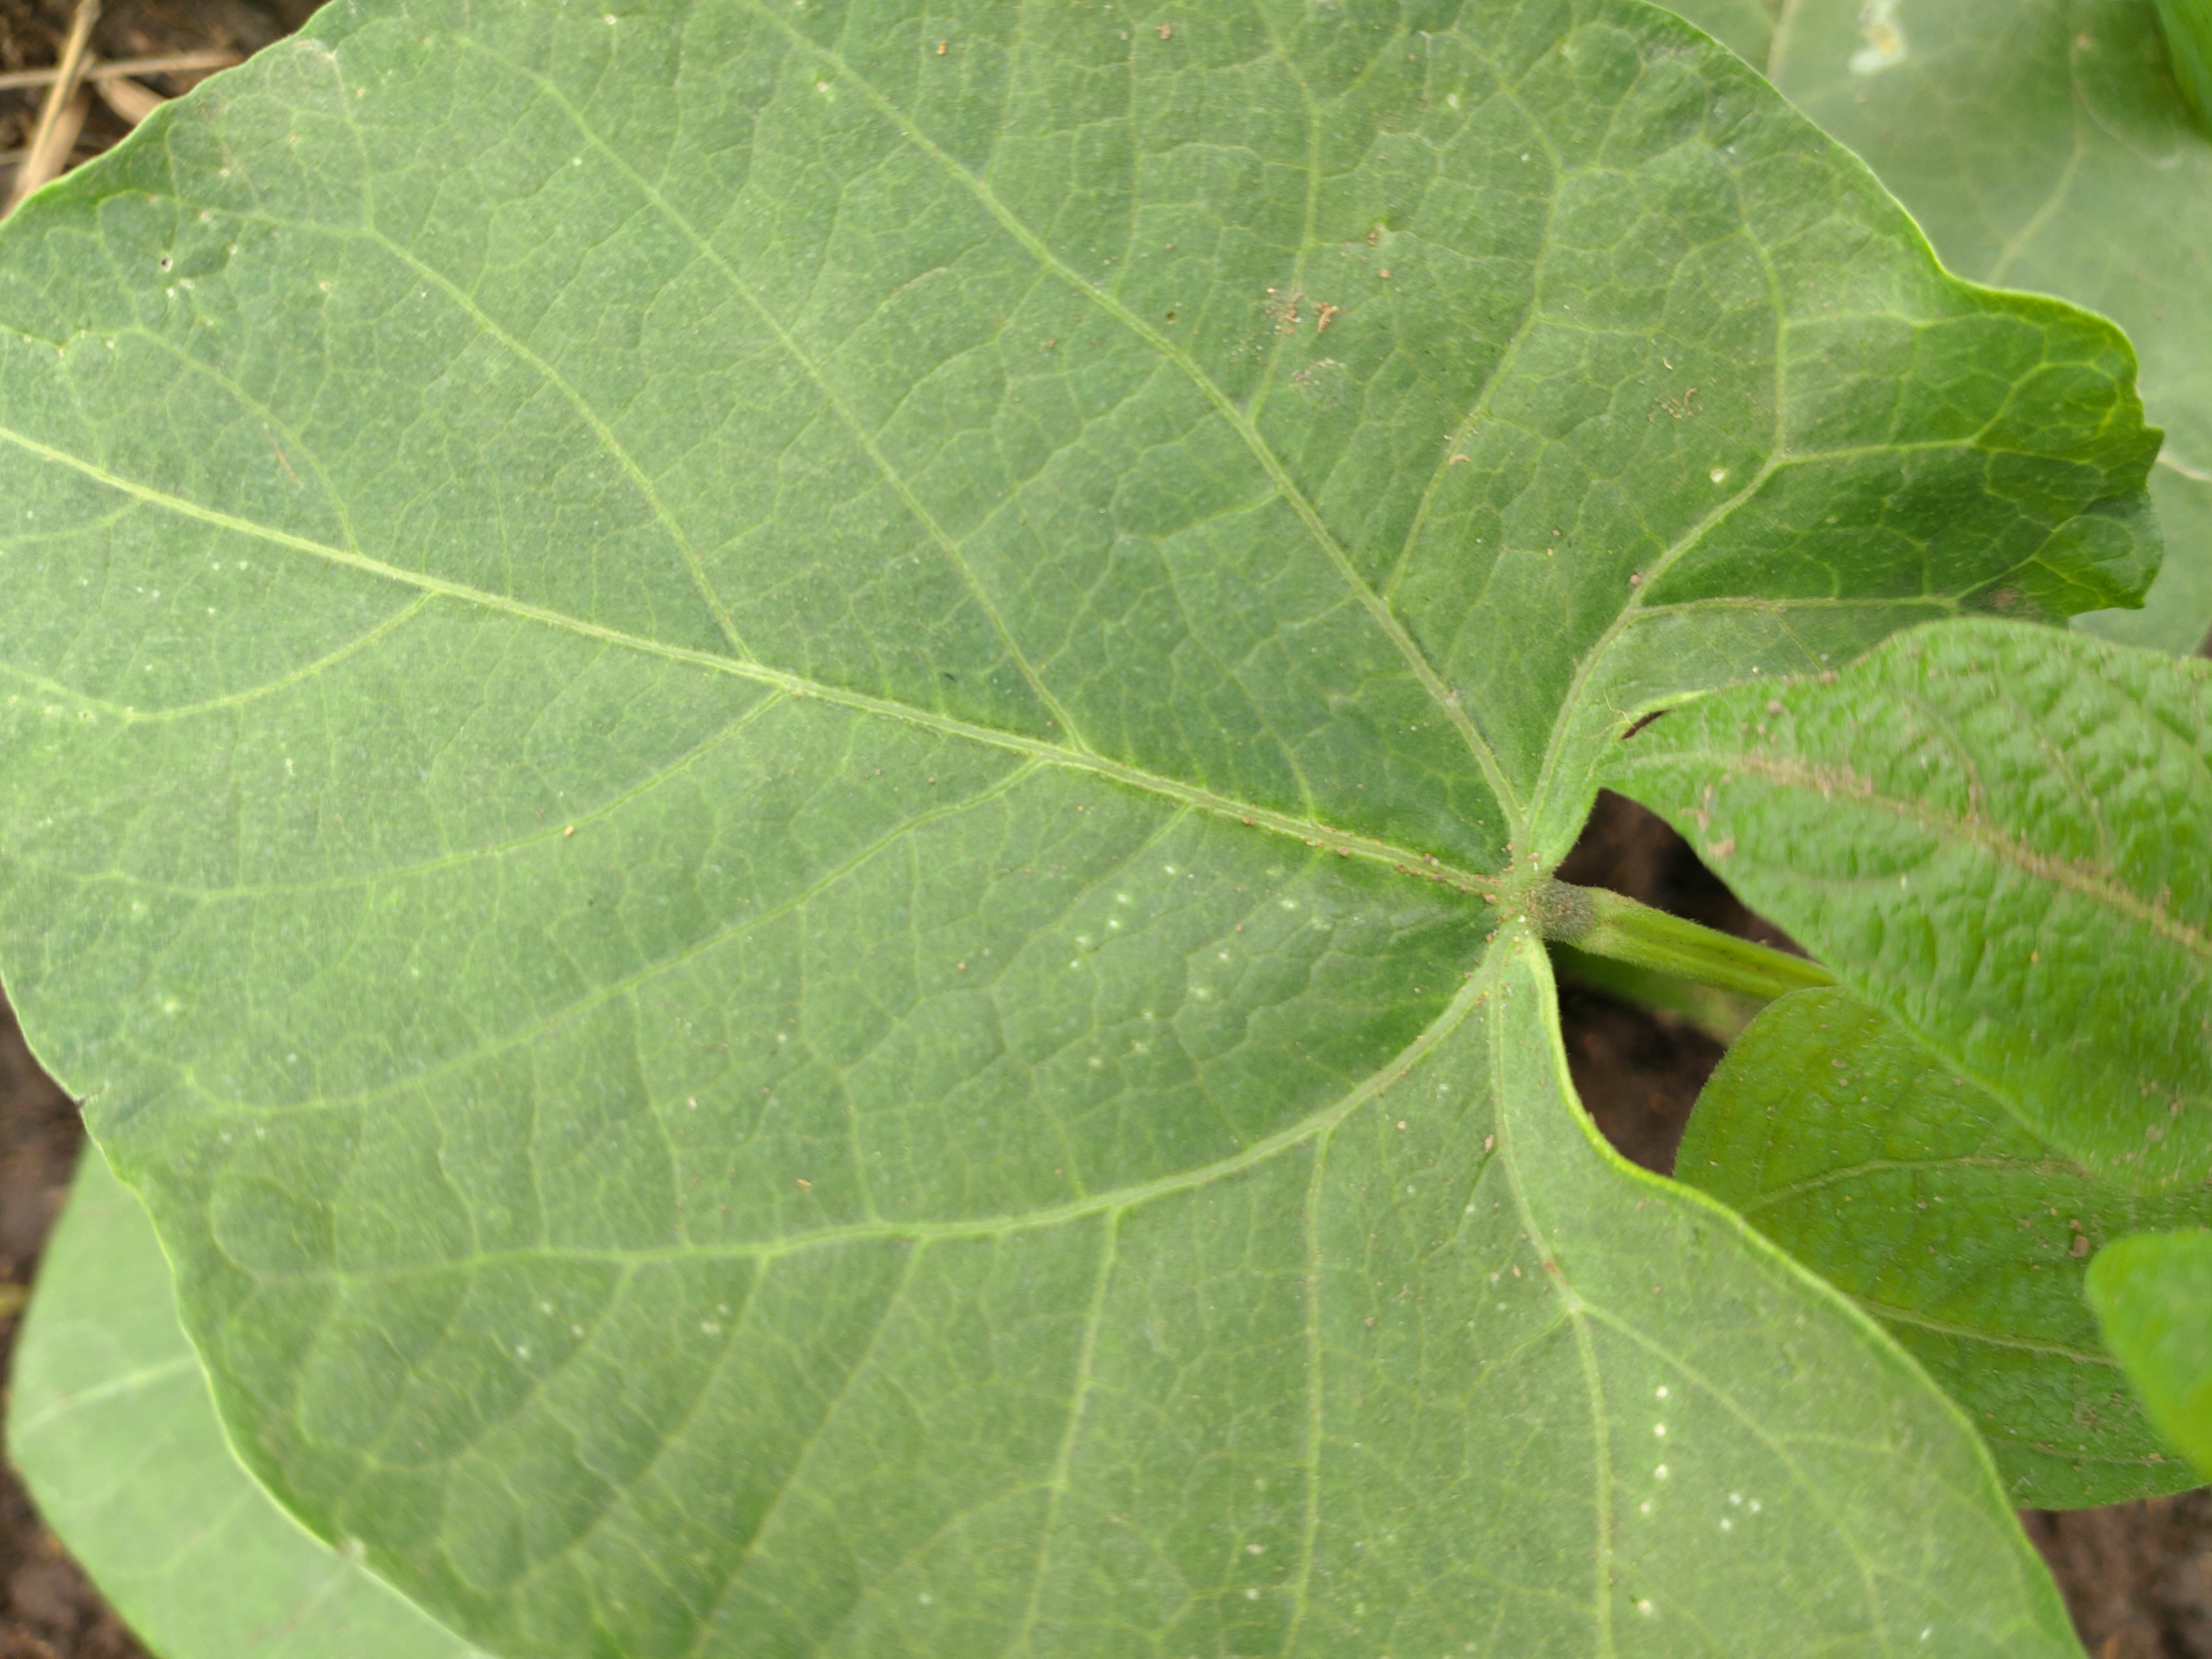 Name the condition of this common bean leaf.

healthy
